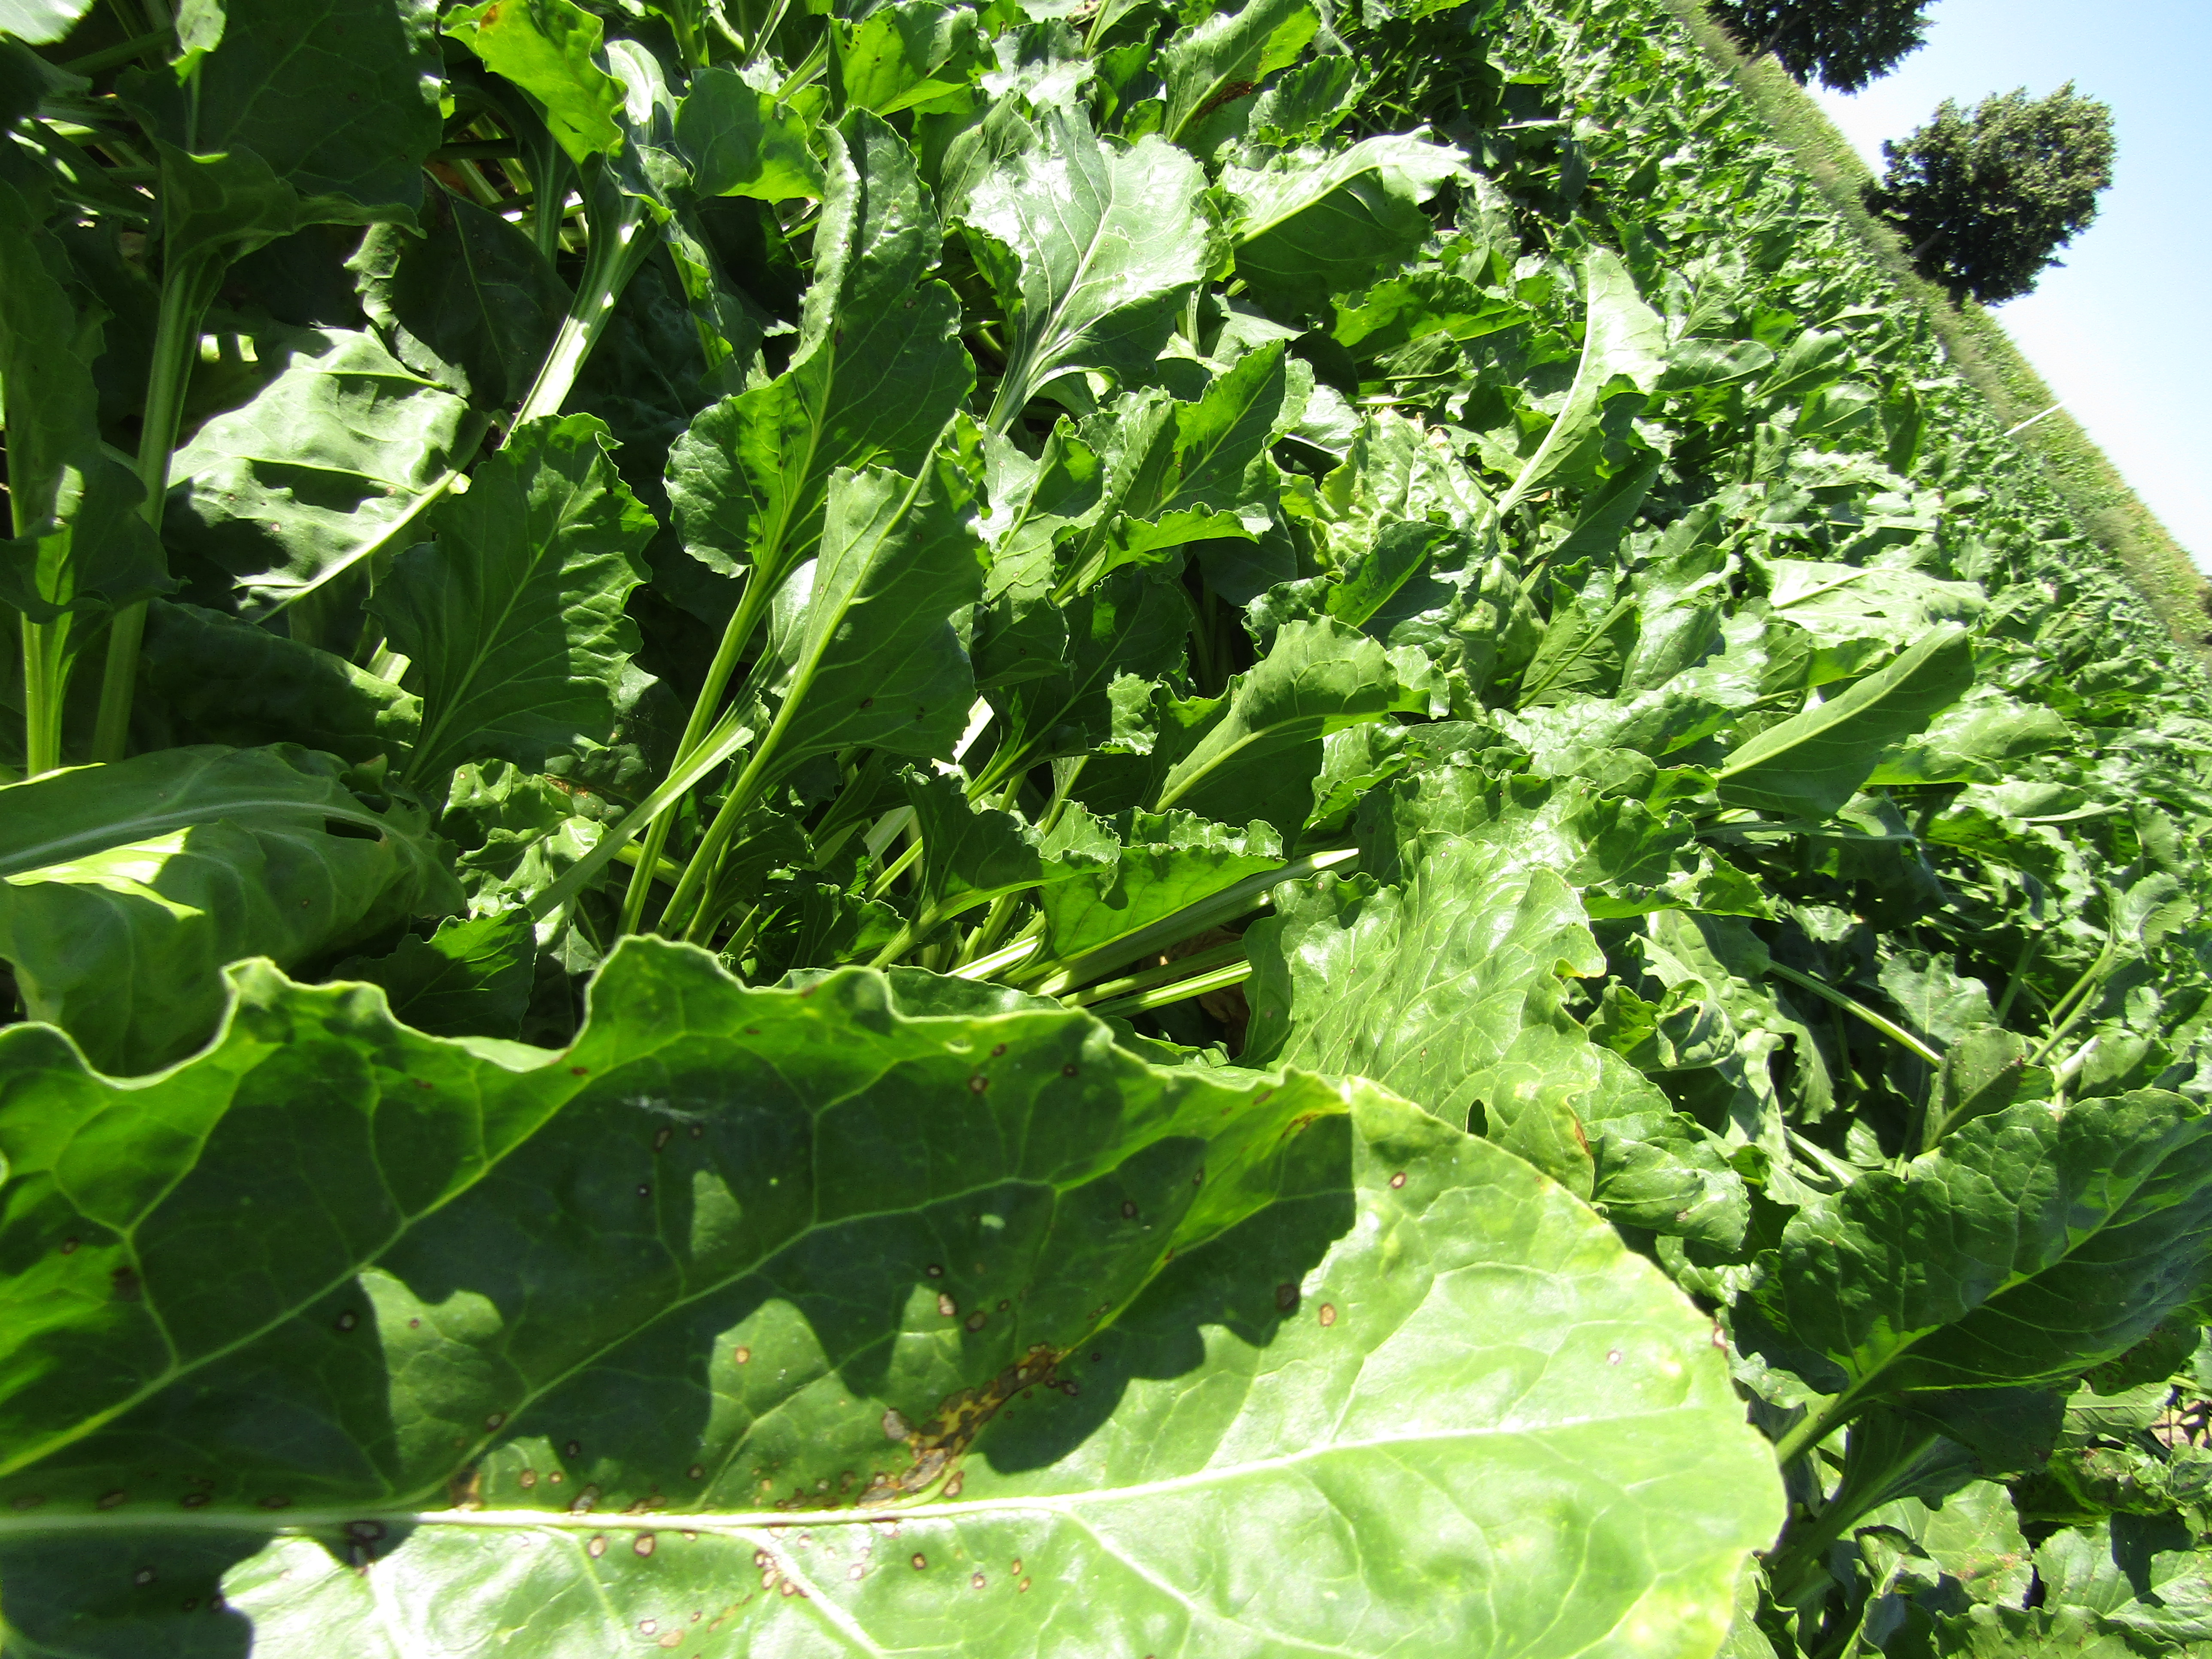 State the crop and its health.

beet, cercospora
